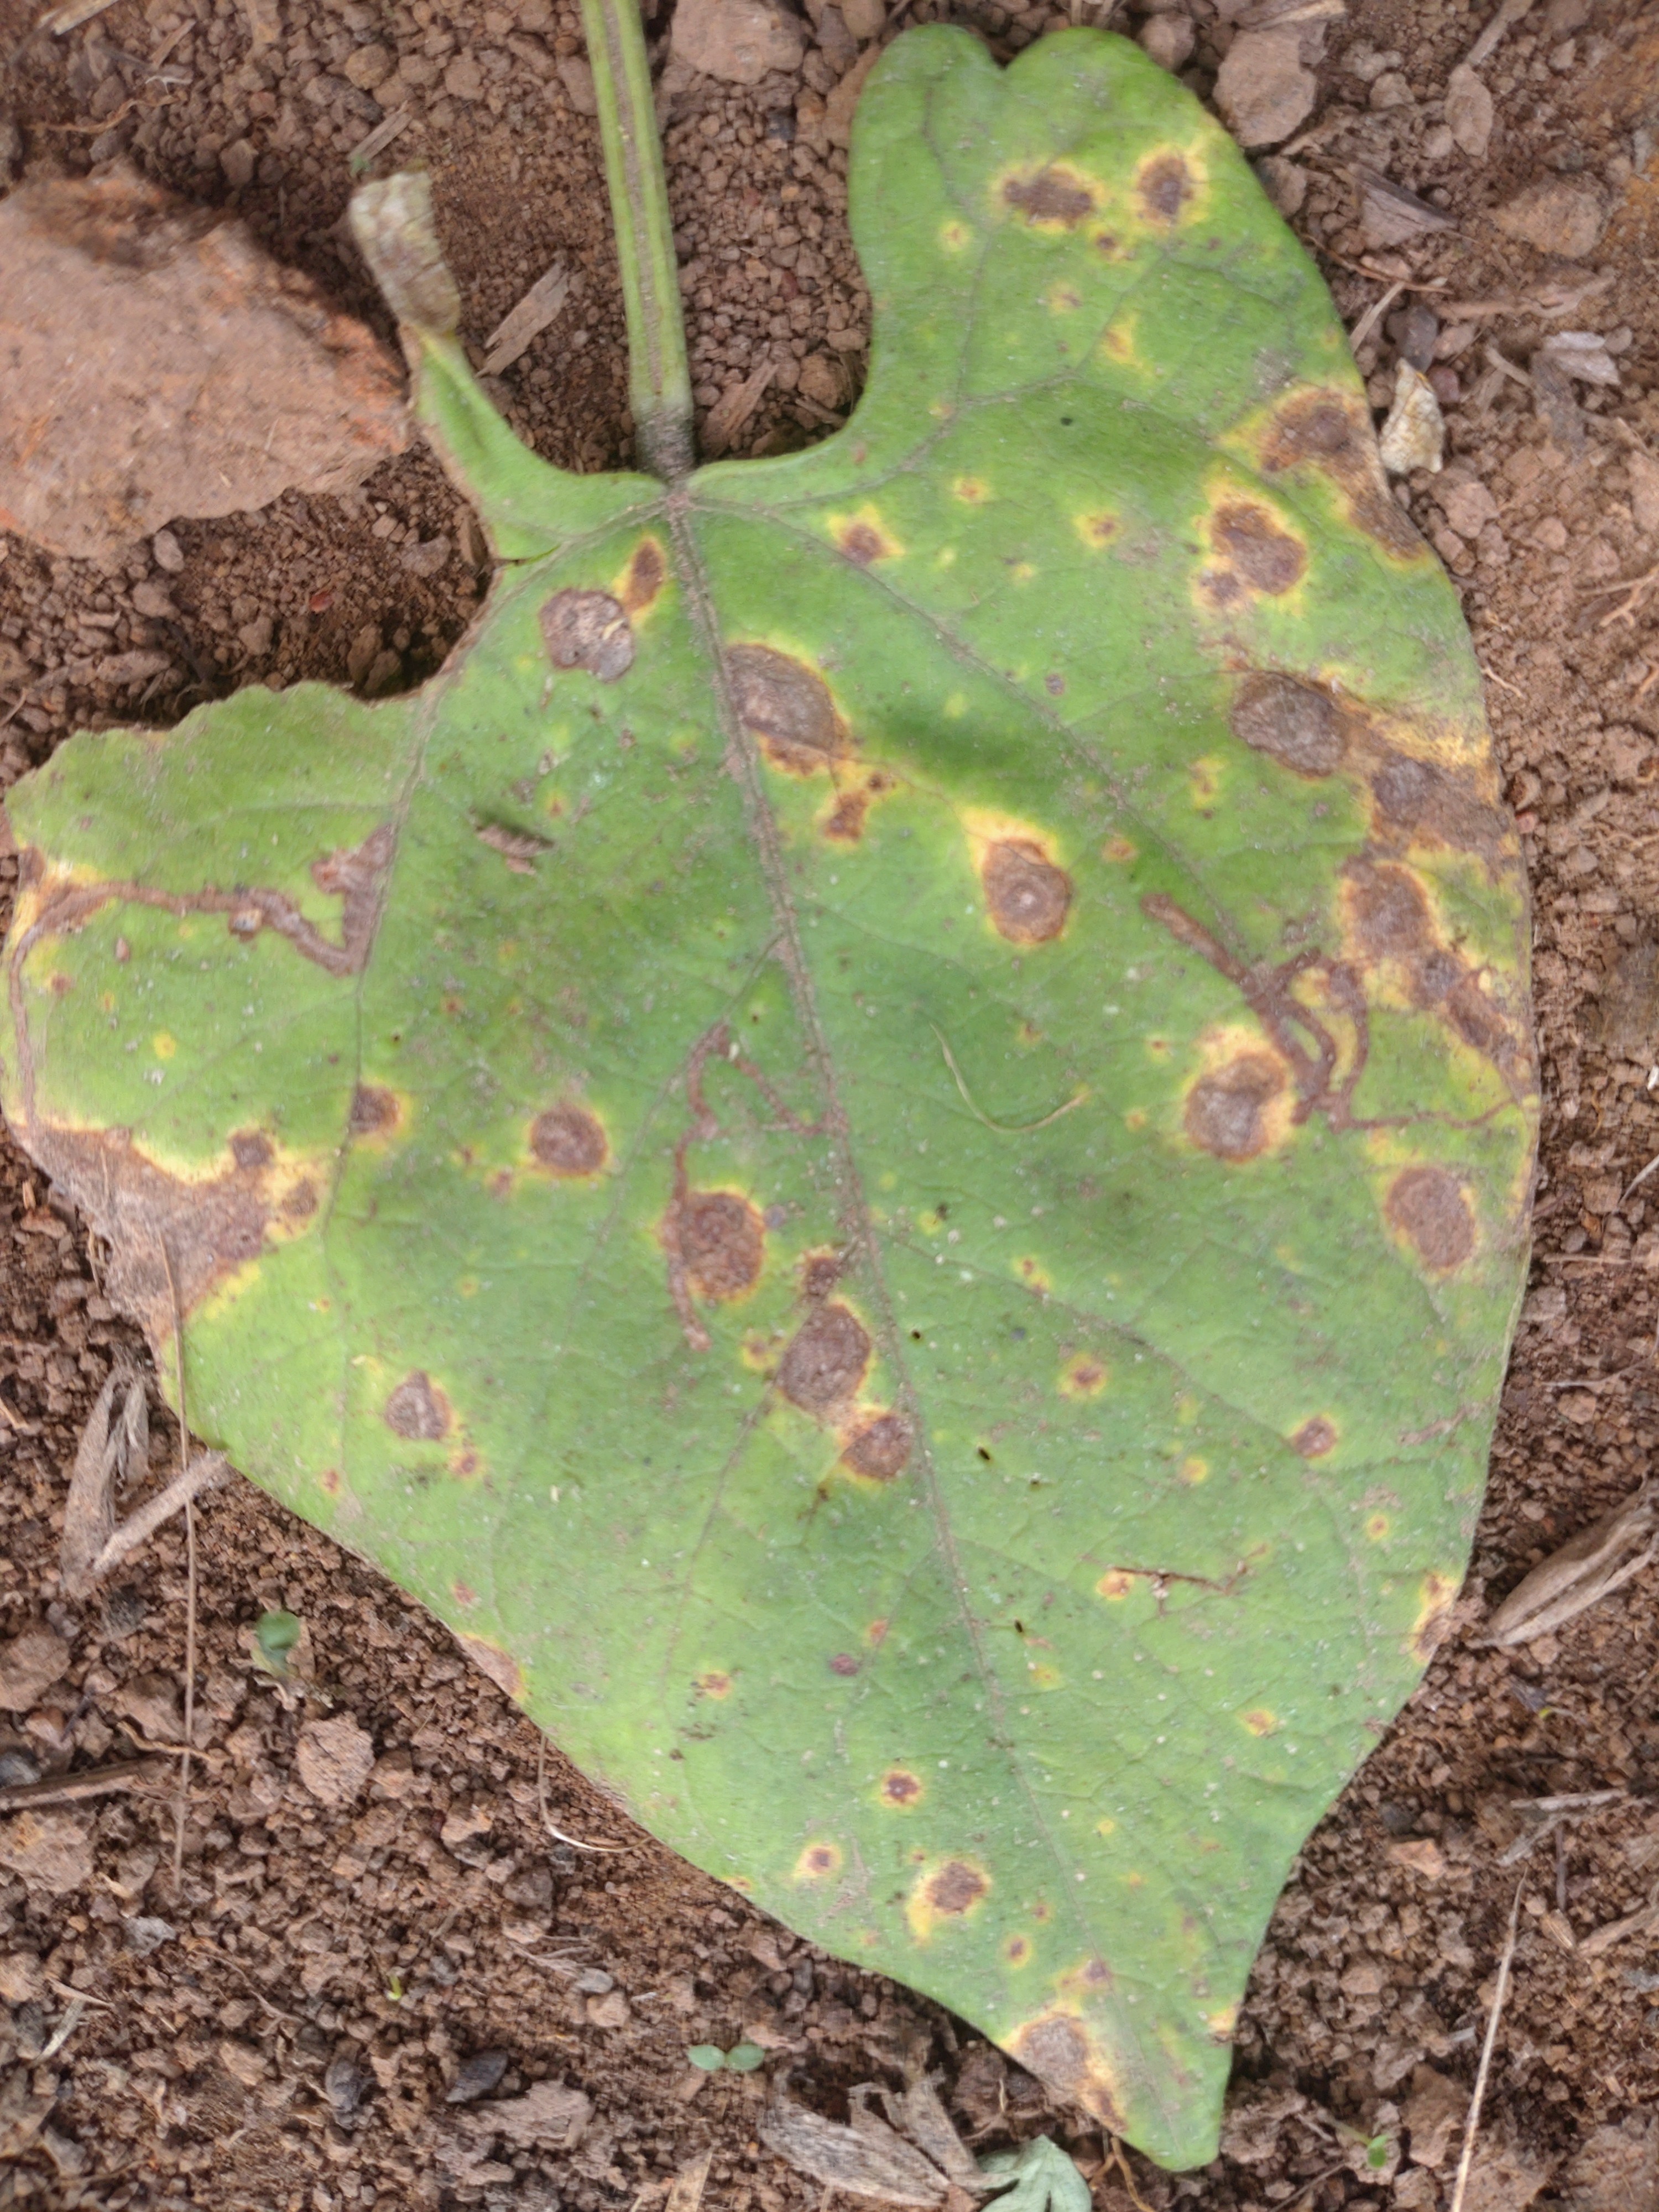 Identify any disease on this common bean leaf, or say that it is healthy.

rust
